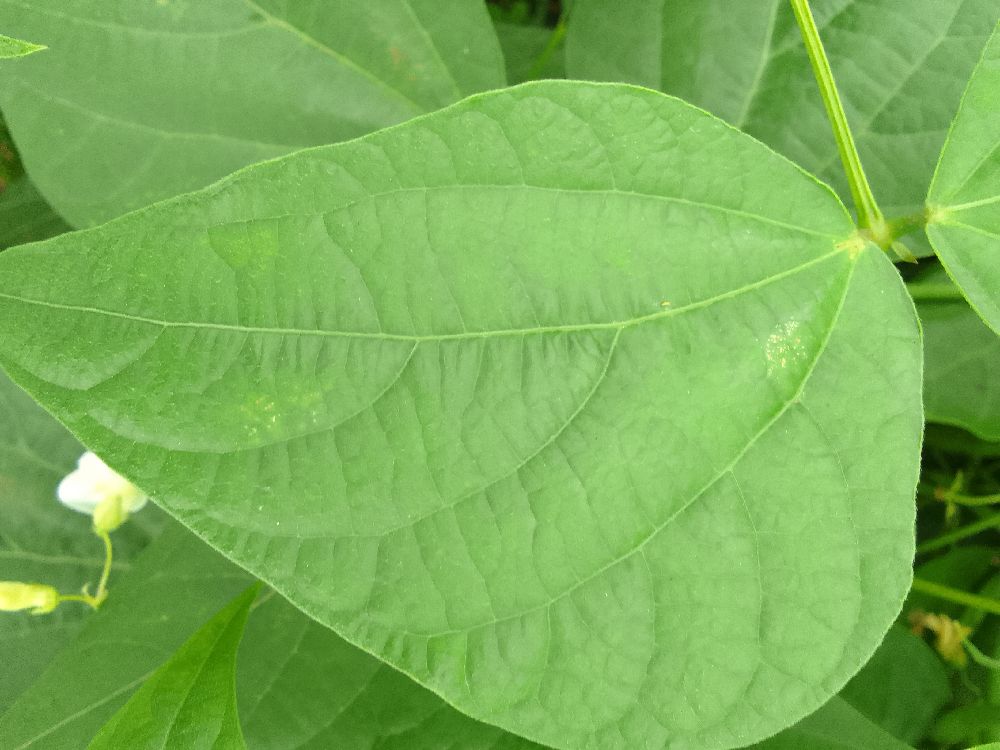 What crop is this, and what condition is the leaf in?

common bean, healthy
